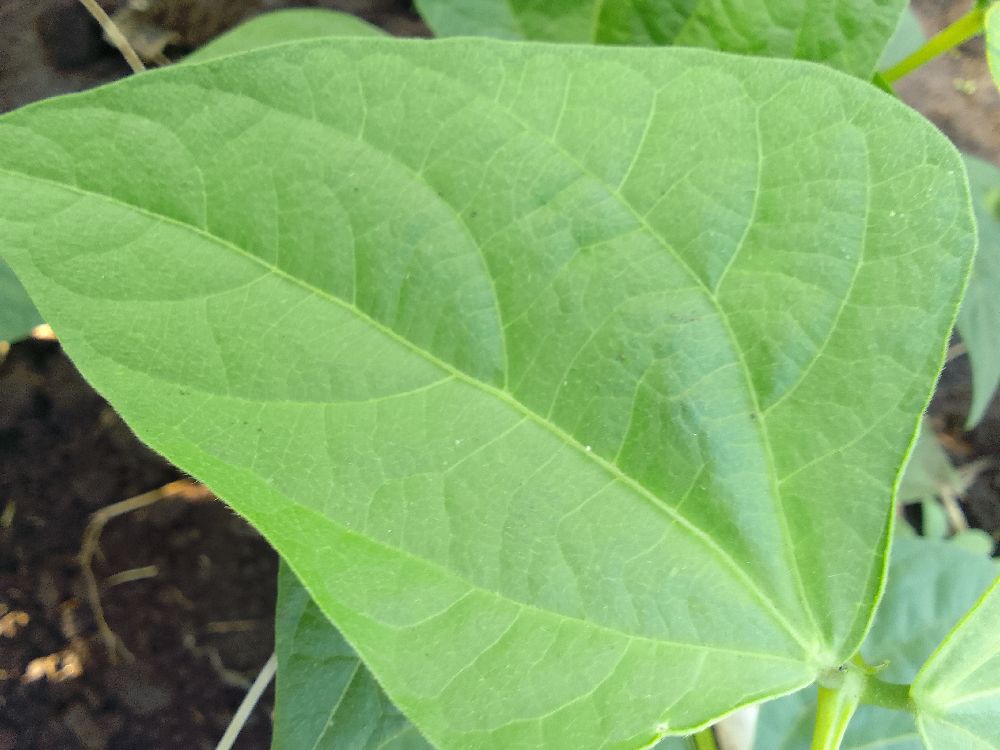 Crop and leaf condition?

common bean, healthy
